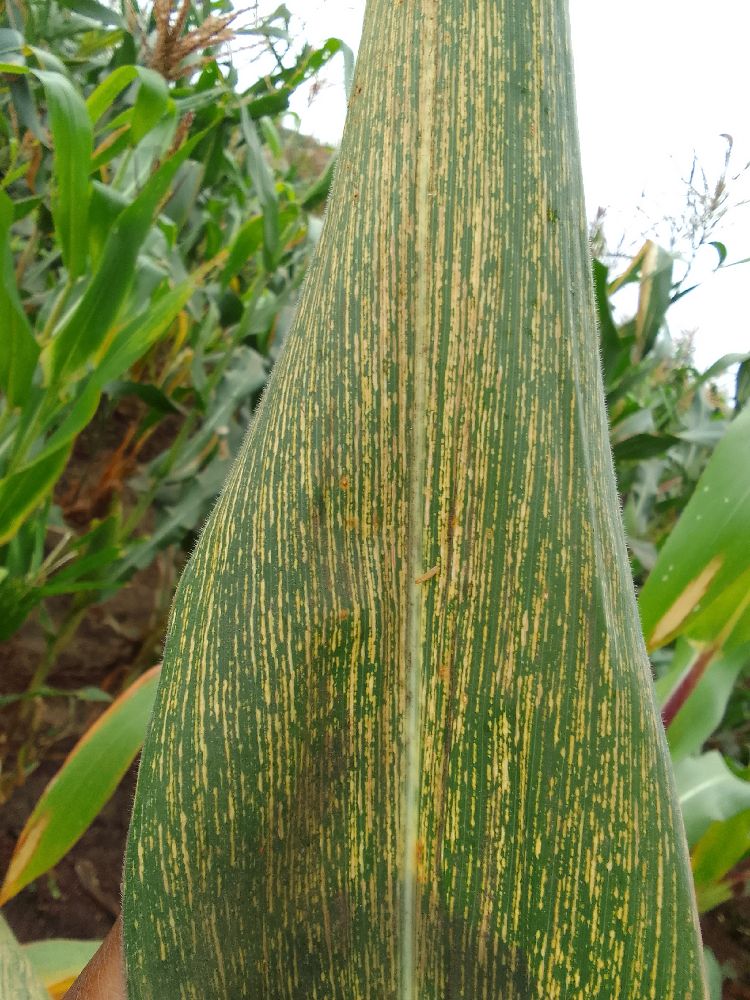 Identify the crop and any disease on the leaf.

maize, maize streak virus
